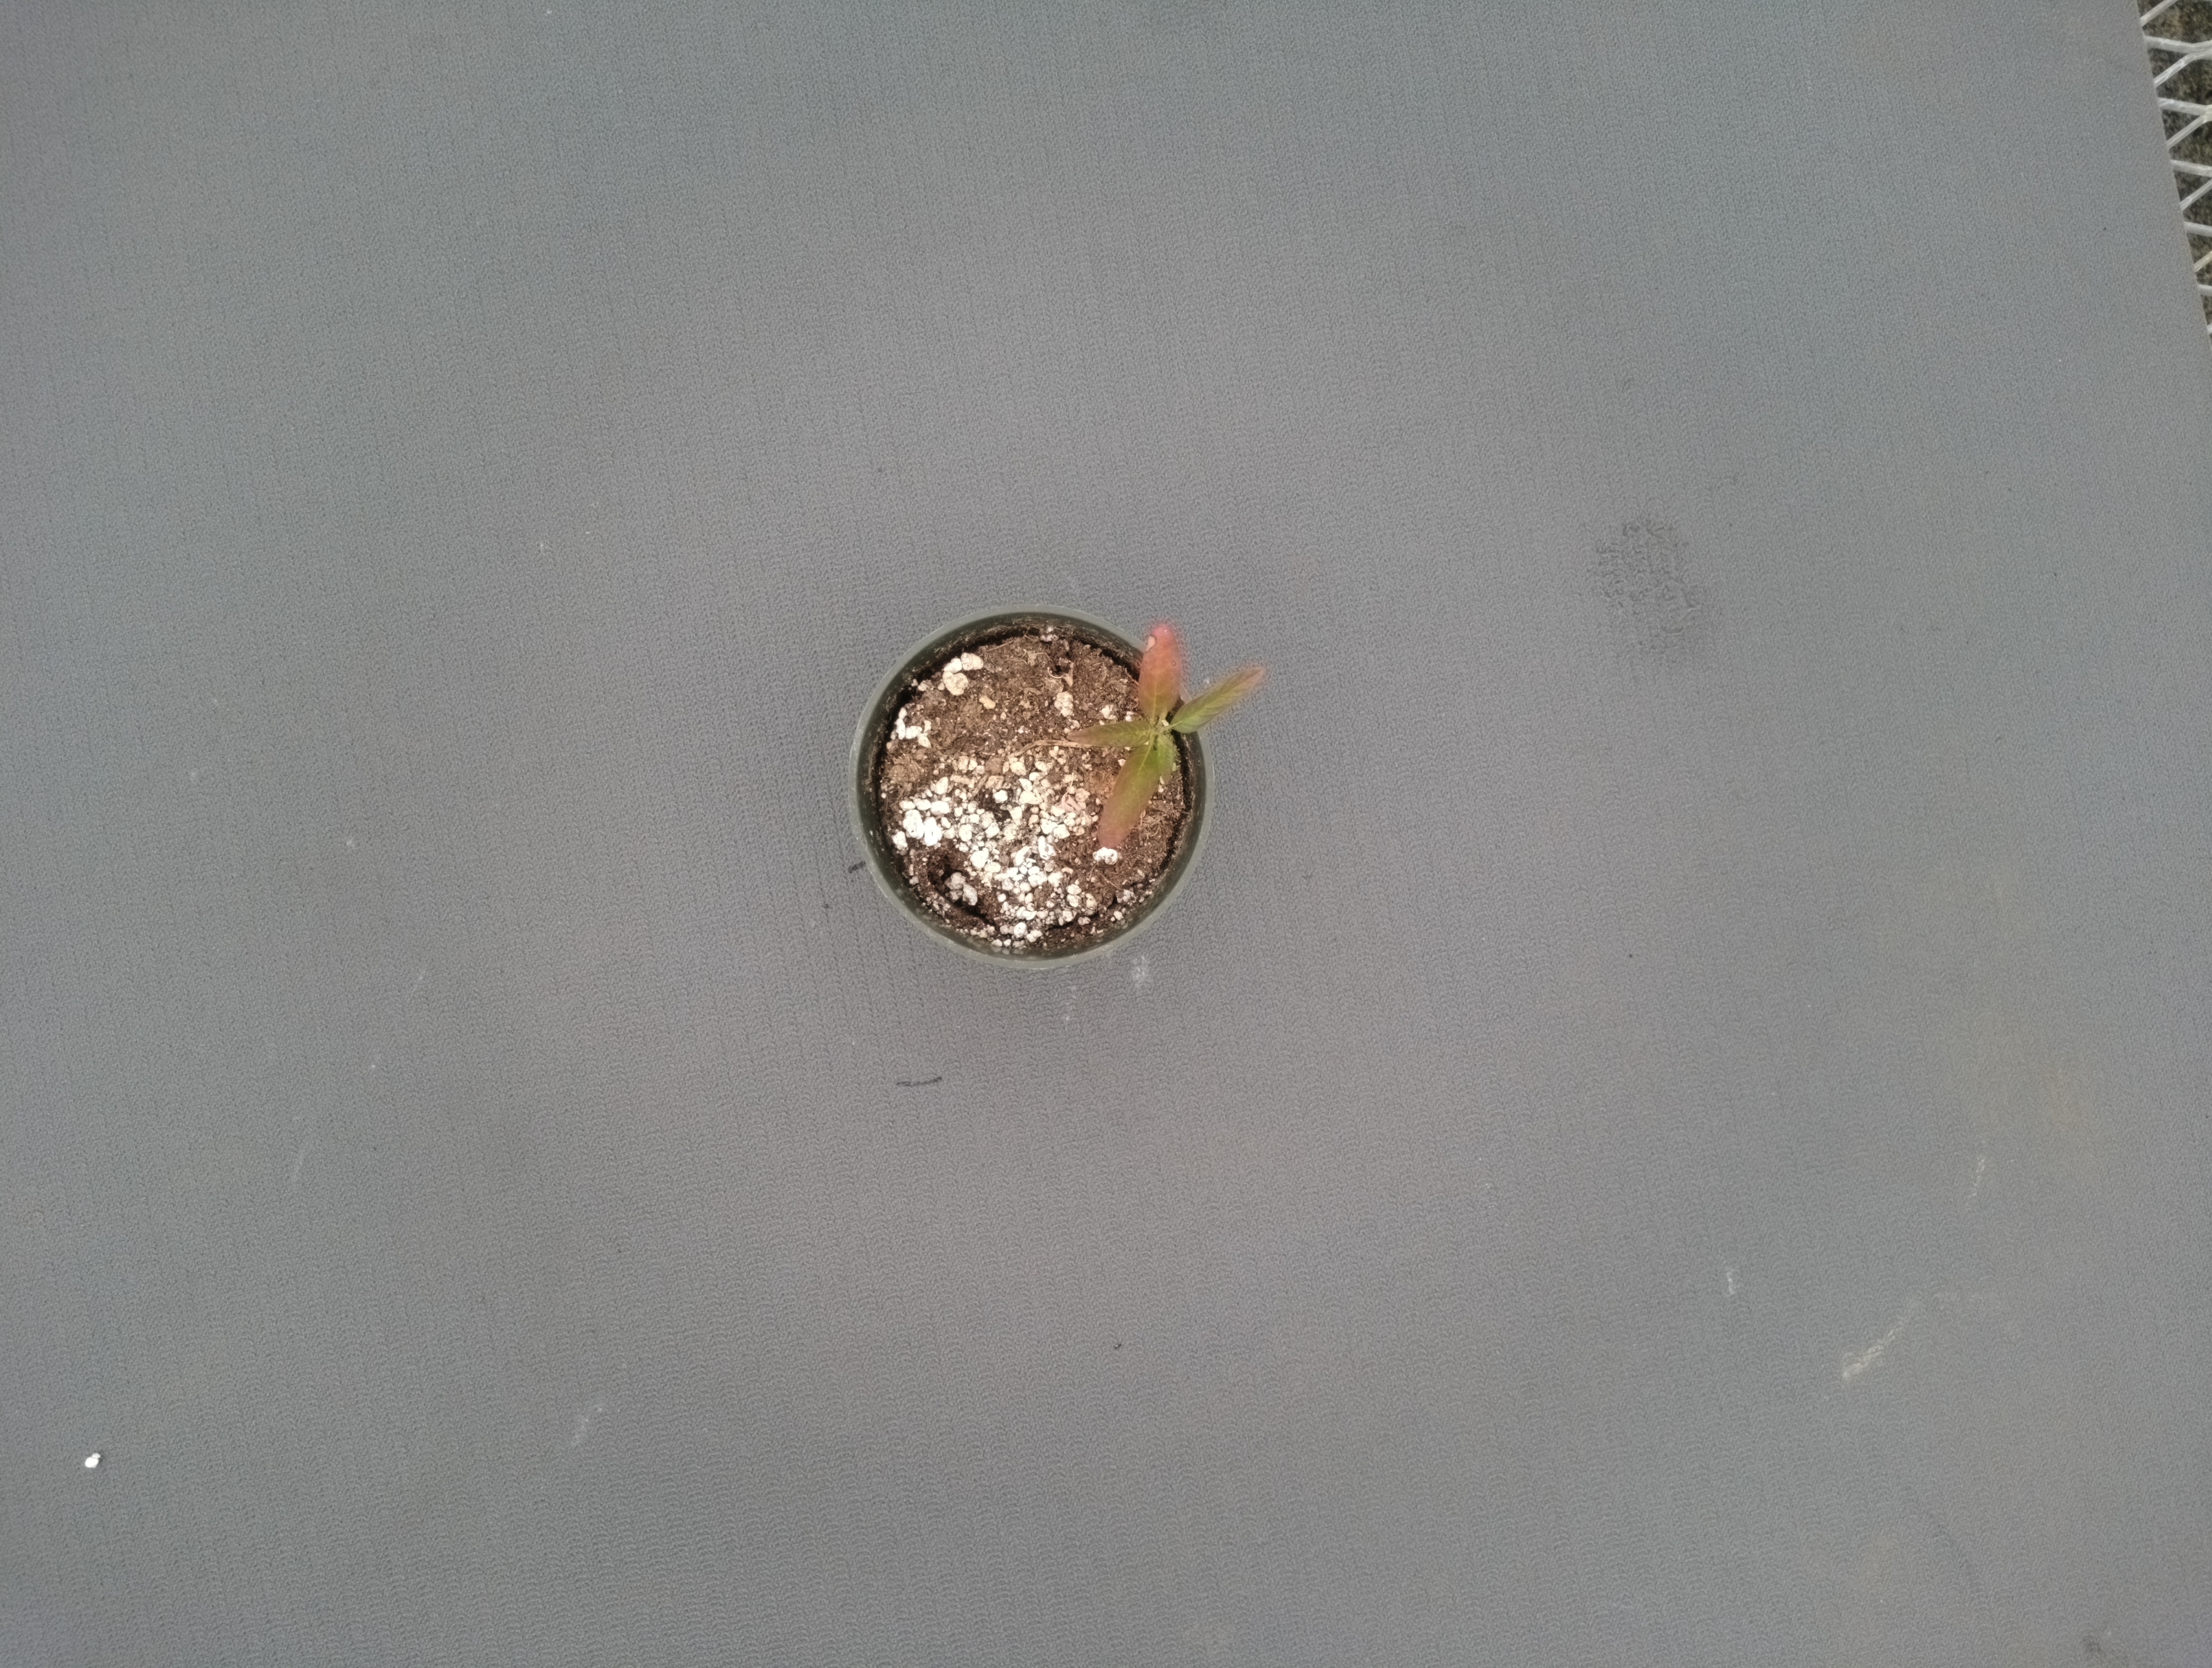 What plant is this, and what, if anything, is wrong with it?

waterhemp, chlorosis only
